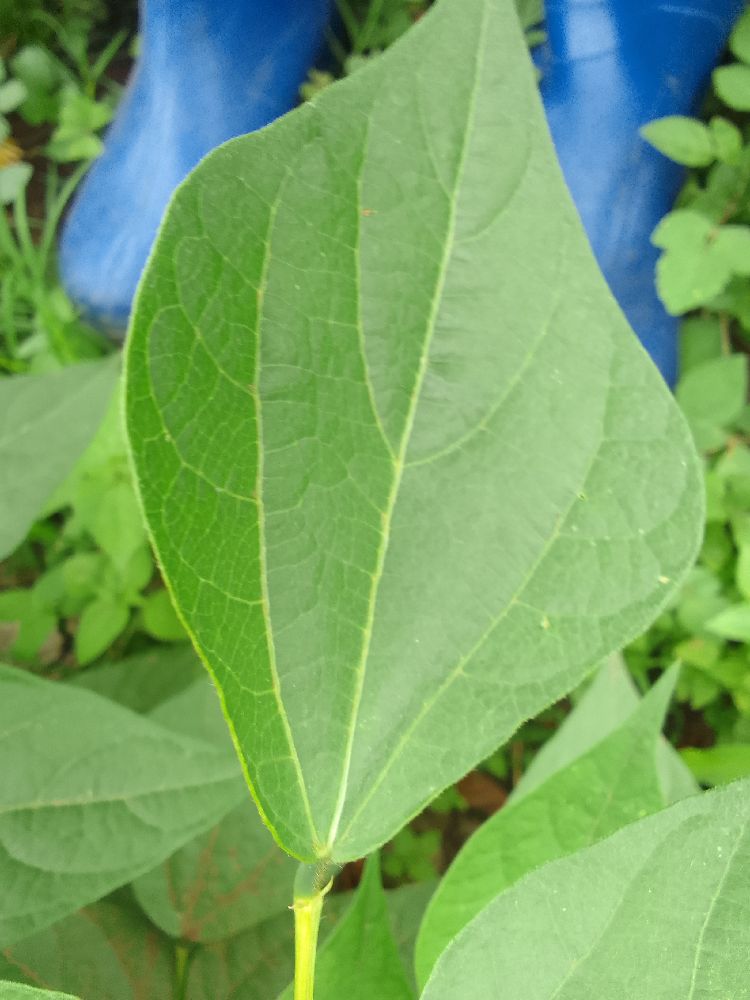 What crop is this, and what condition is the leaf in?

common bean, healthy
